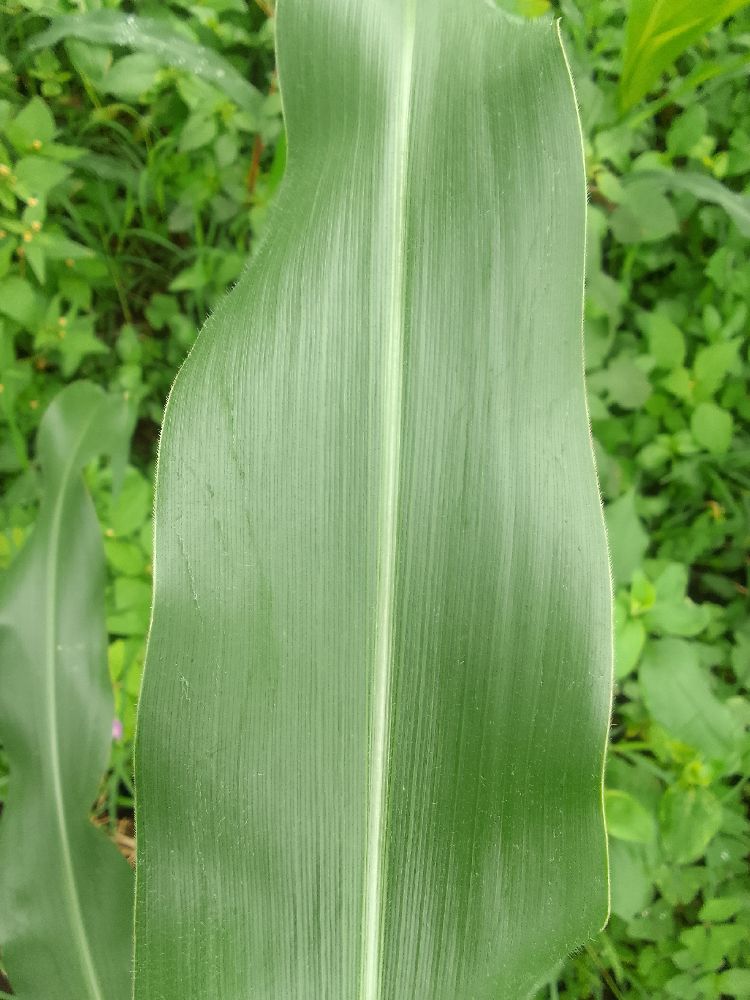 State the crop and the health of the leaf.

maize, healthy
